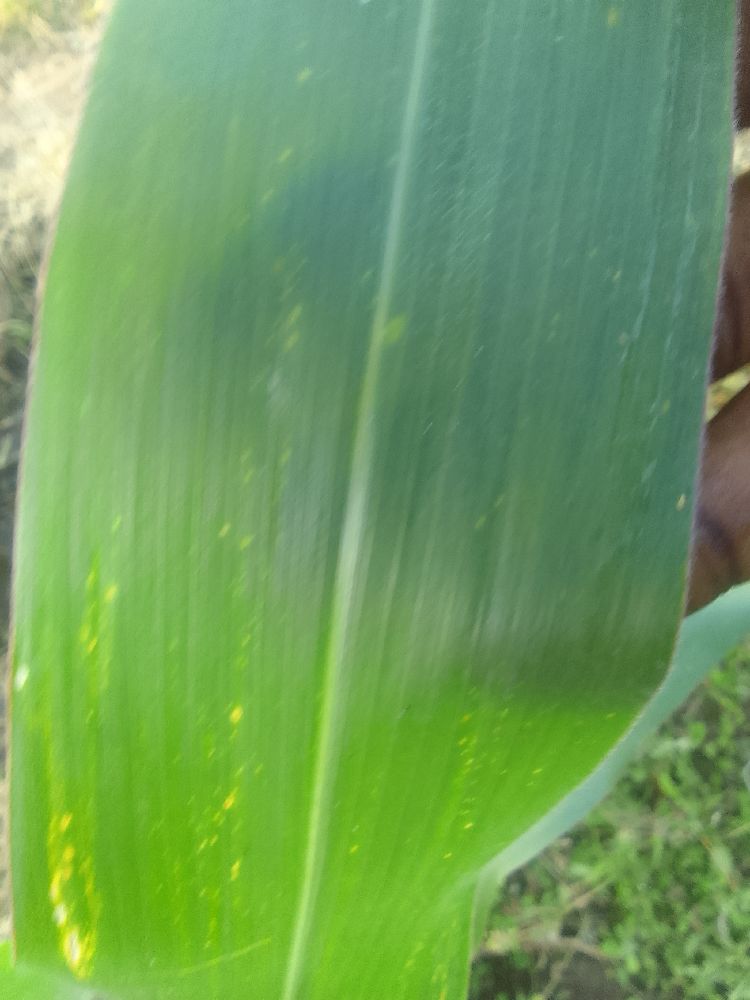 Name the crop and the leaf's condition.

maize, healthy
